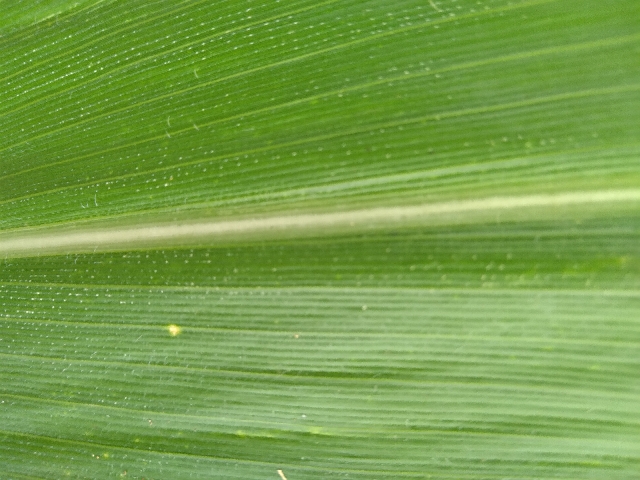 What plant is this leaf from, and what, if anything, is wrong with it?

maize, healthy
